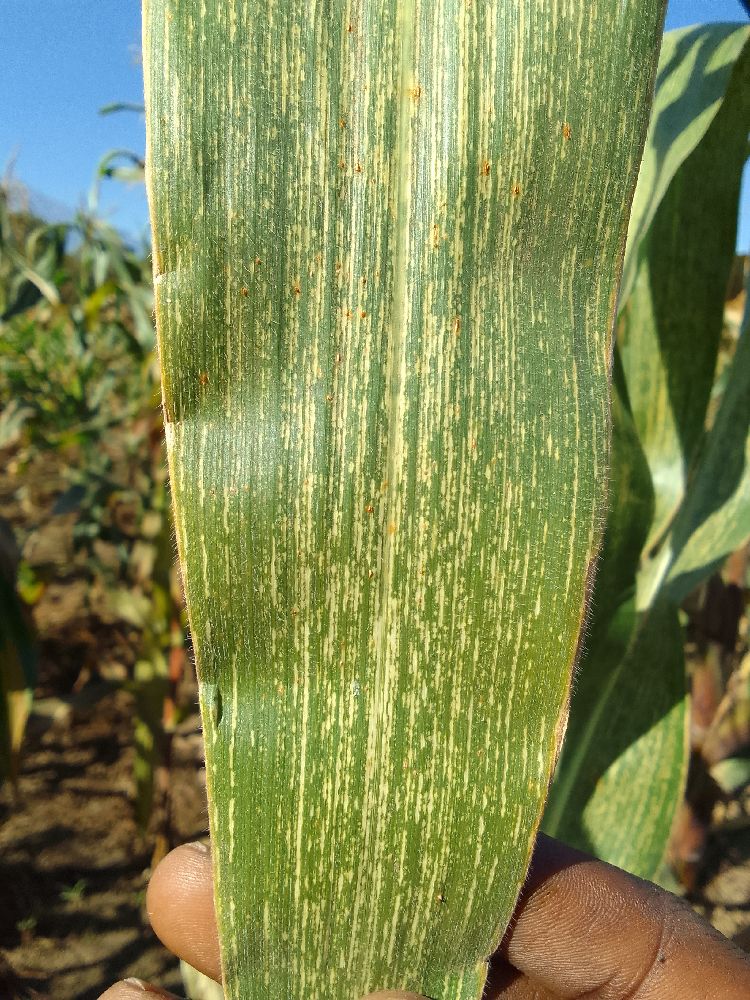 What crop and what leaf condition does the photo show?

maize, maize streak virus
